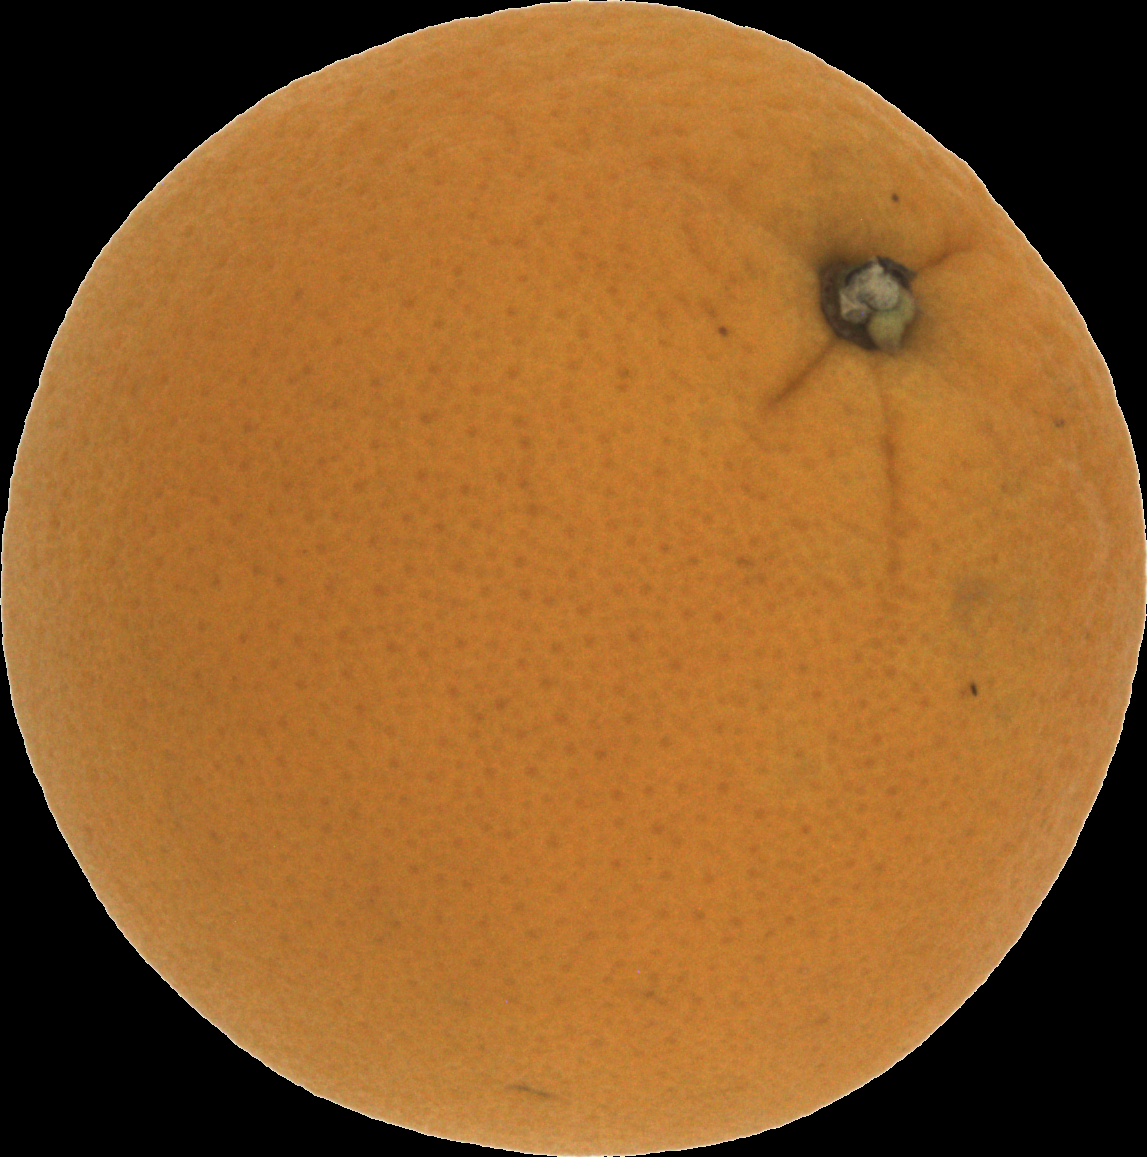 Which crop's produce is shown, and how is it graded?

orange, good
